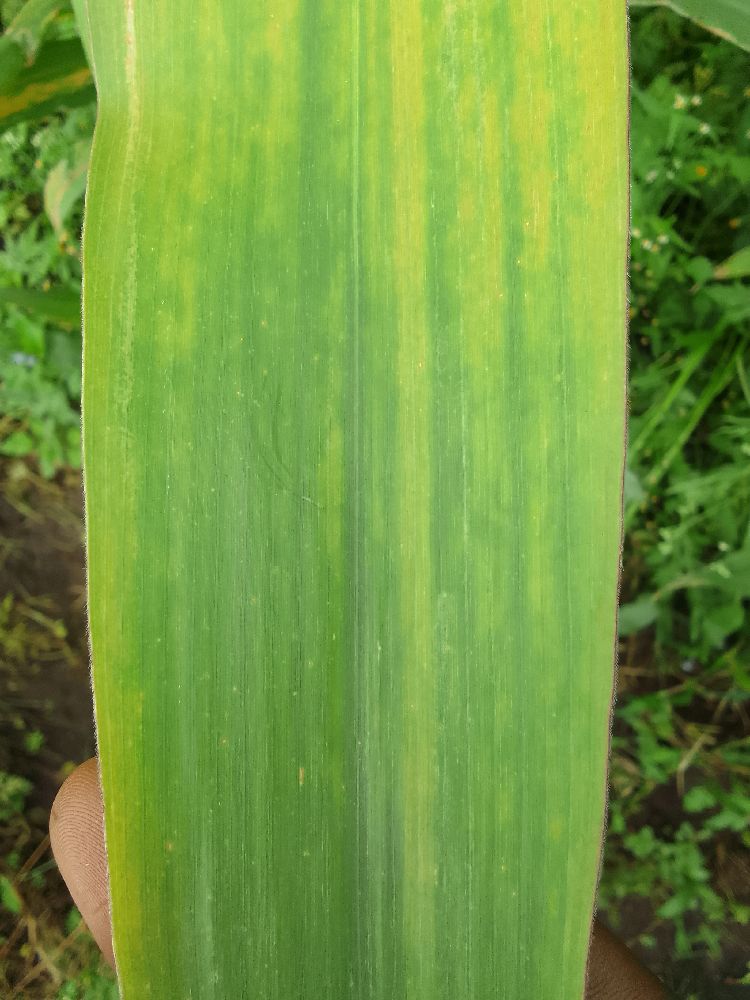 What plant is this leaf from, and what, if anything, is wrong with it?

maize, maize lethal necrosis
